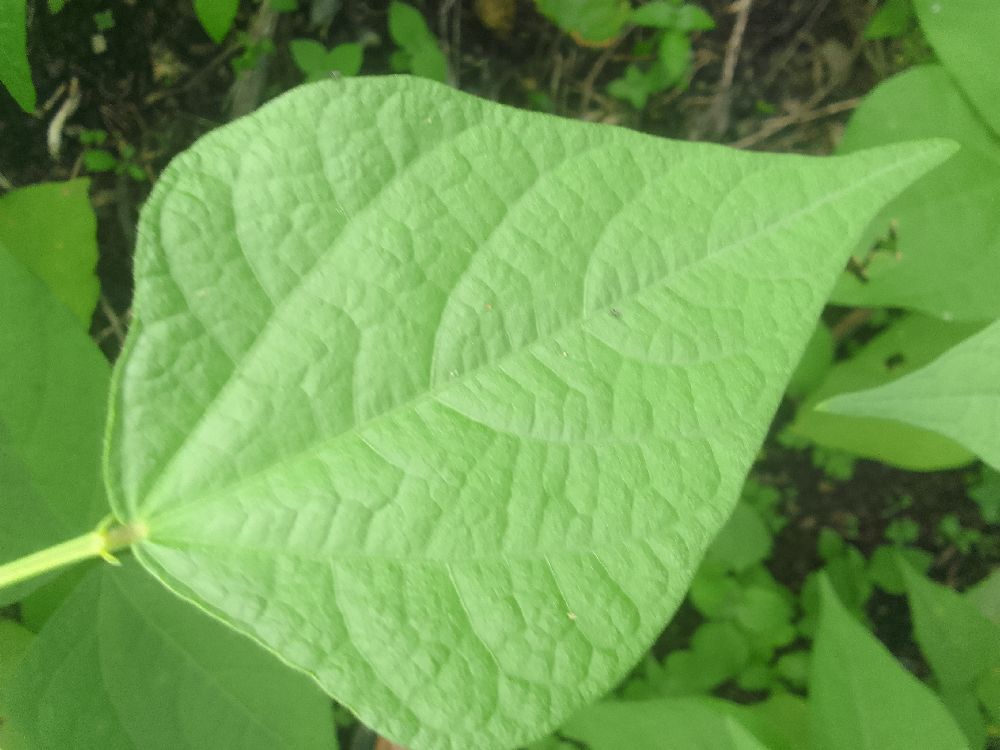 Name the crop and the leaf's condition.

common bean, healthy
